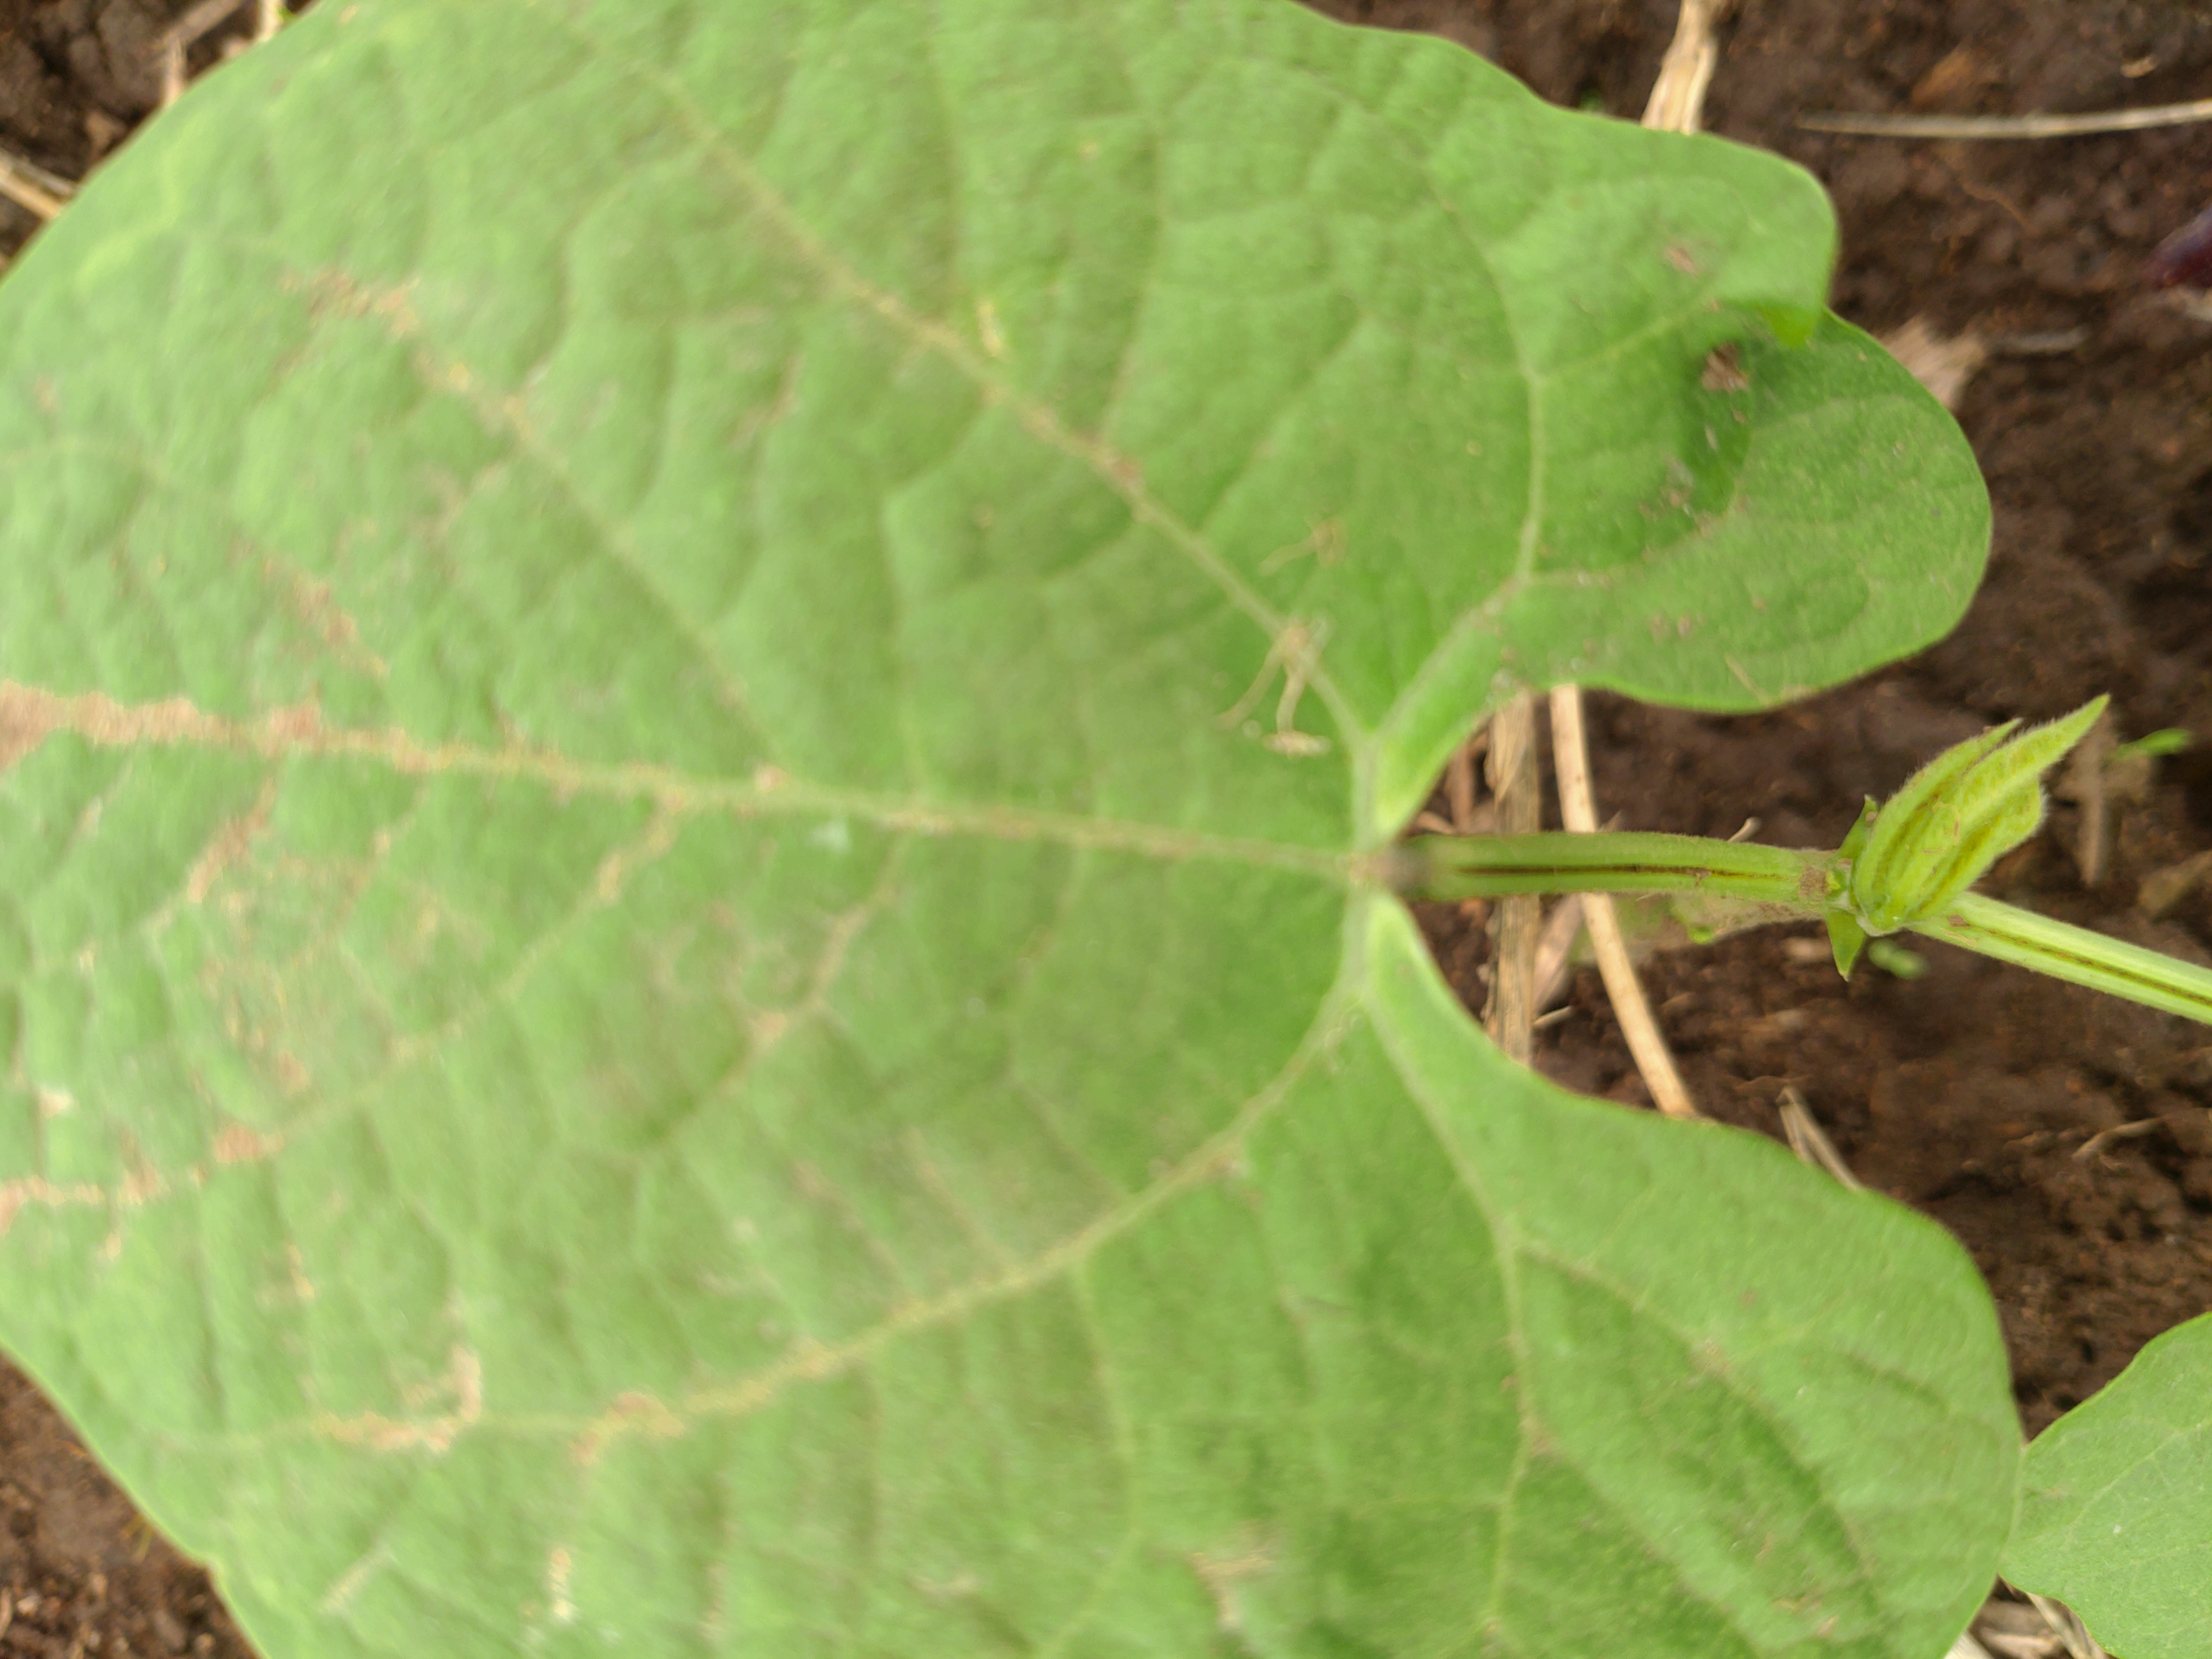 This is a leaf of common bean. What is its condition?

healthy
